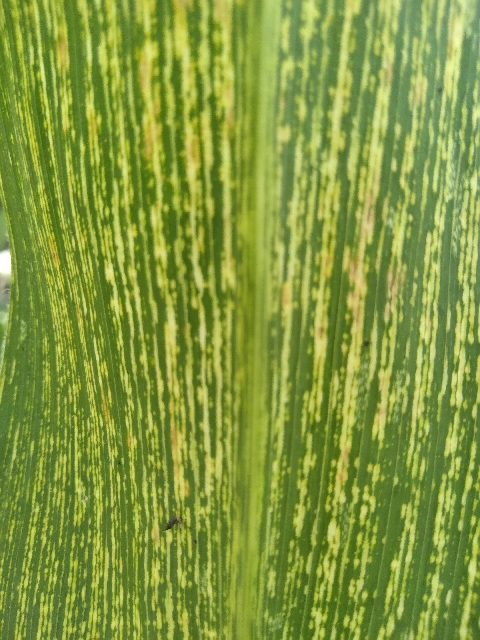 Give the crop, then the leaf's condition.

maize, maize streak virus
